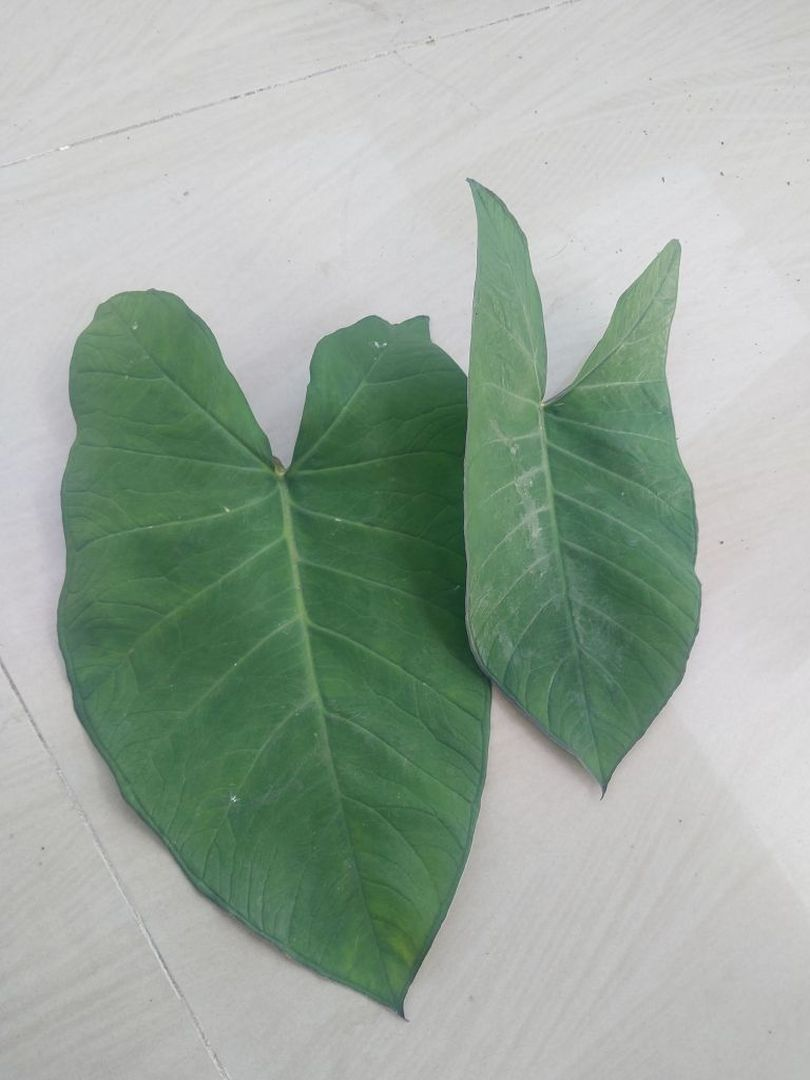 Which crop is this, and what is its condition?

taro, healthy
